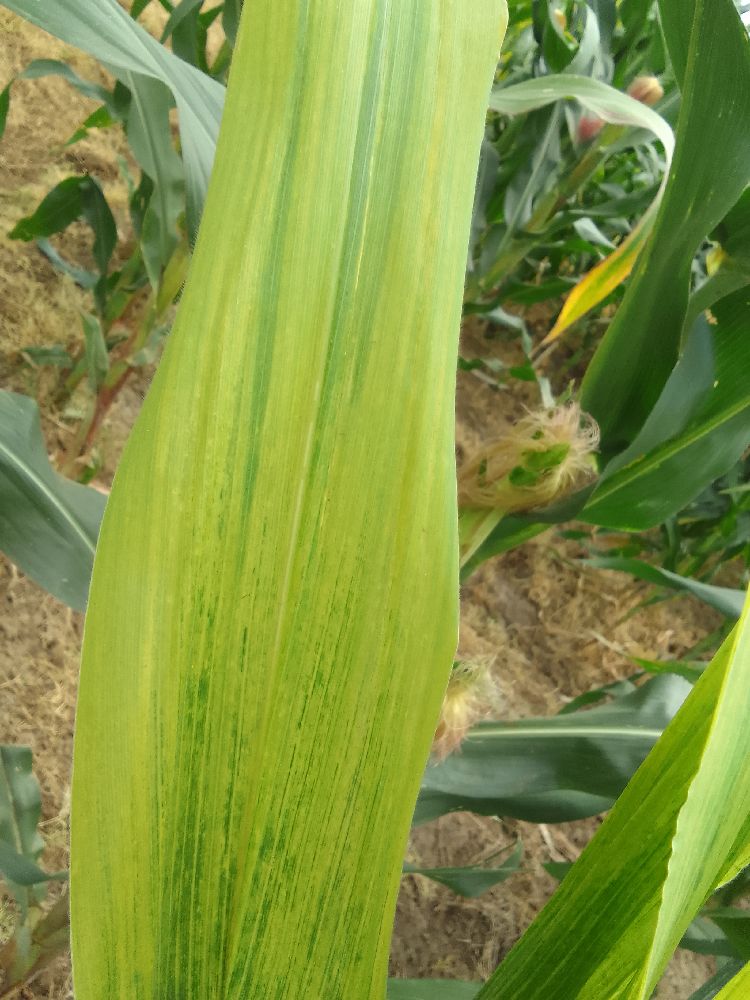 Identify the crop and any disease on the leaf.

maize, maize lethal necrosis
